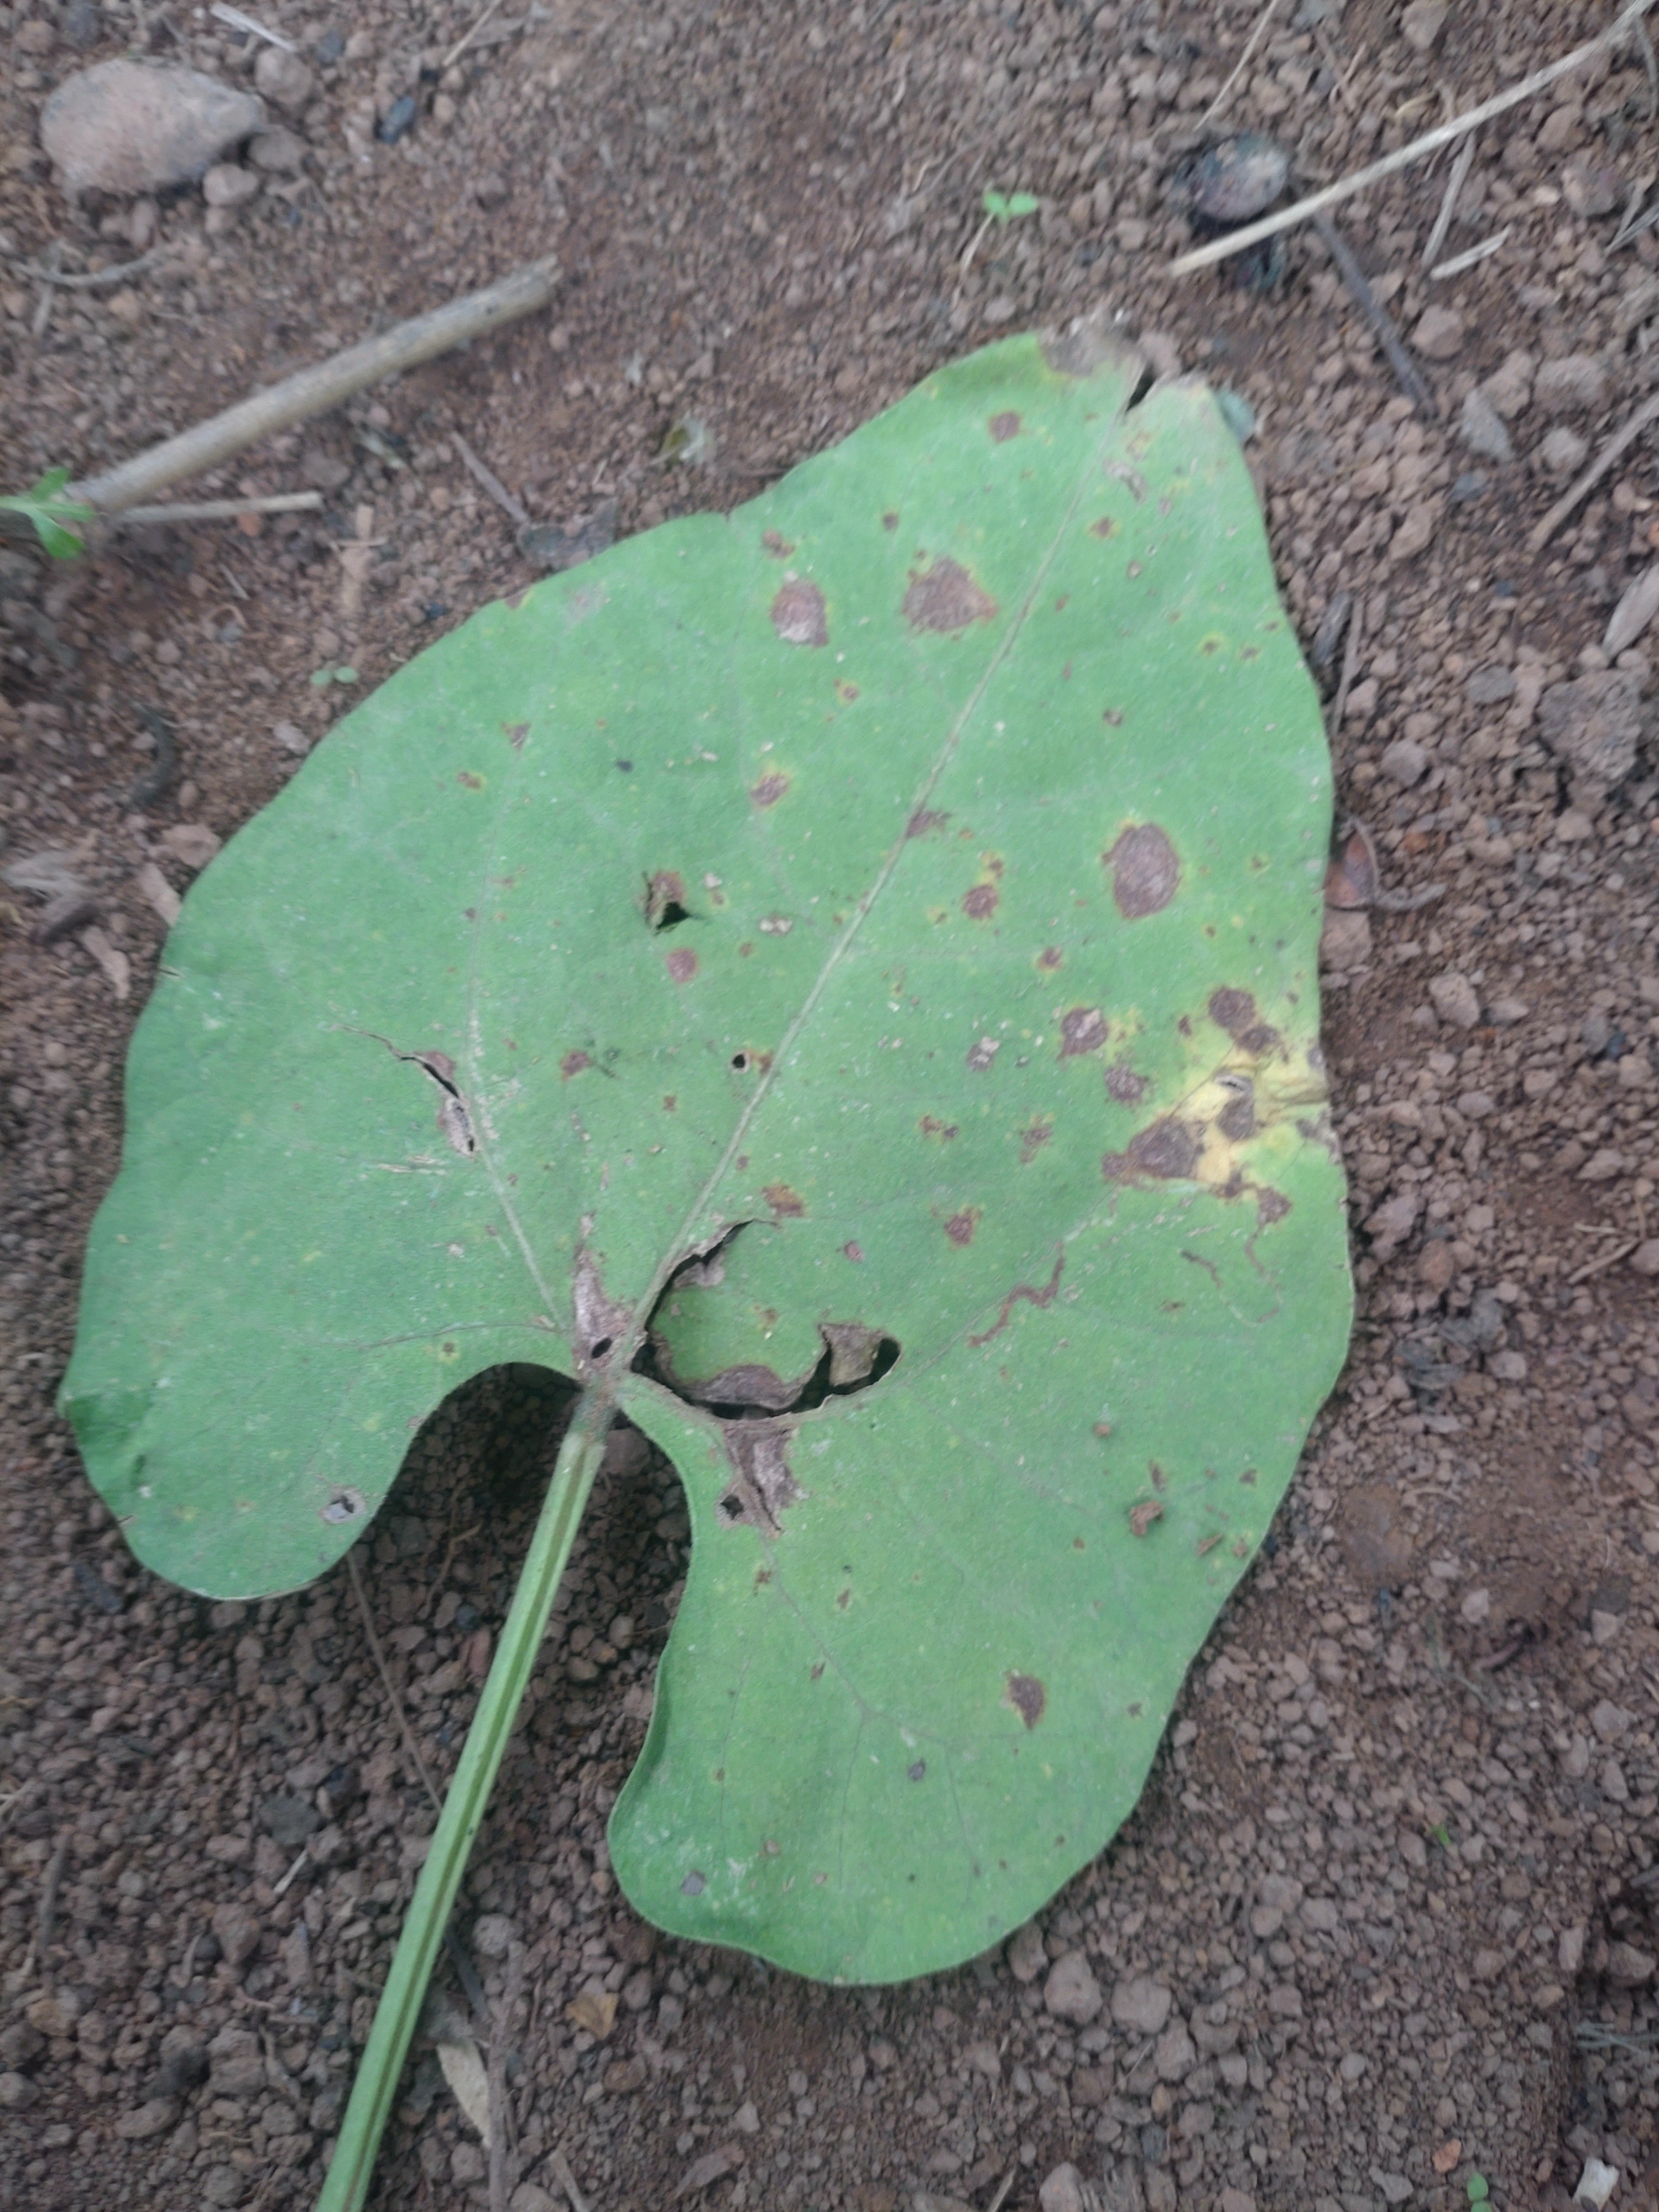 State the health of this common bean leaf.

rust
